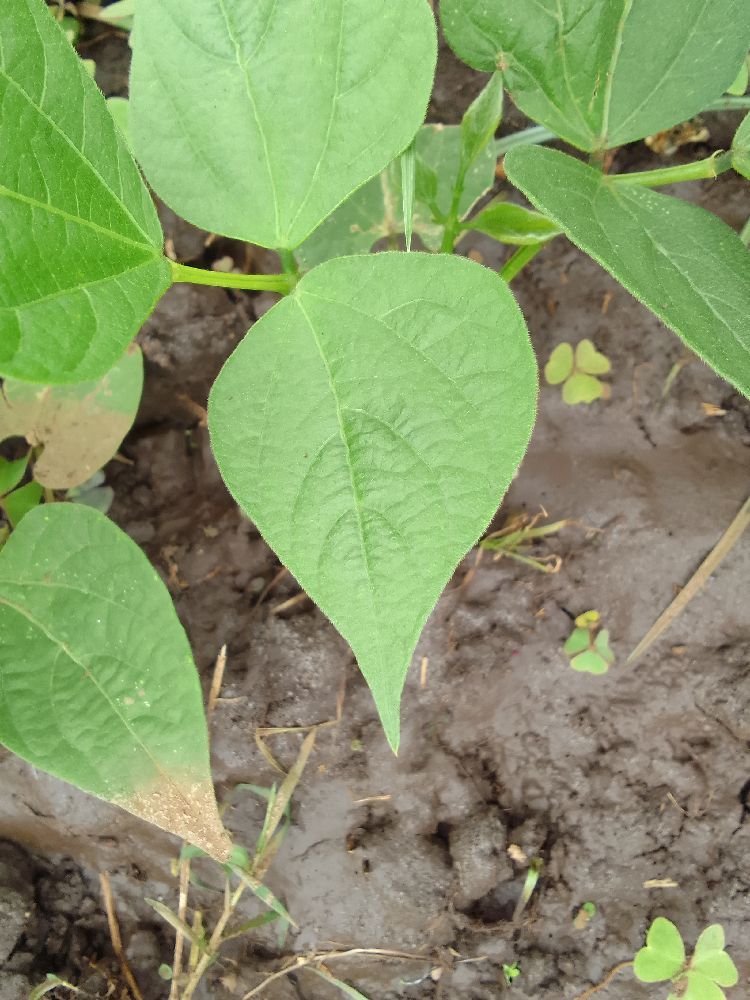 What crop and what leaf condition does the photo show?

common bean, healthy
